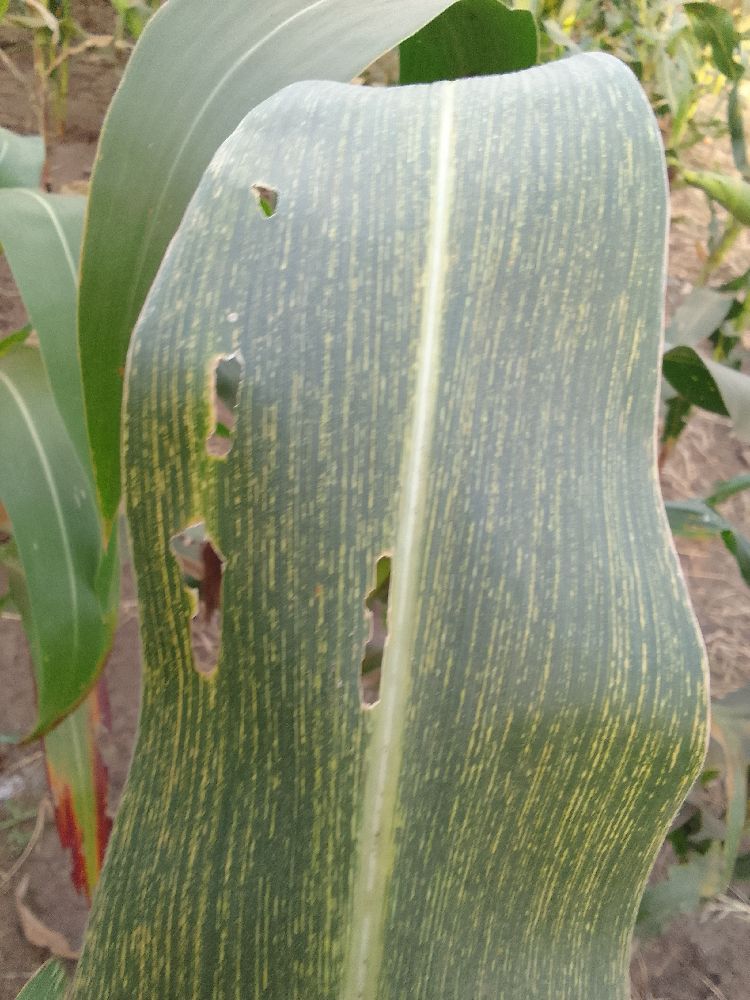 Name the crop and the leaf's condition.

maize, maize streak virus
